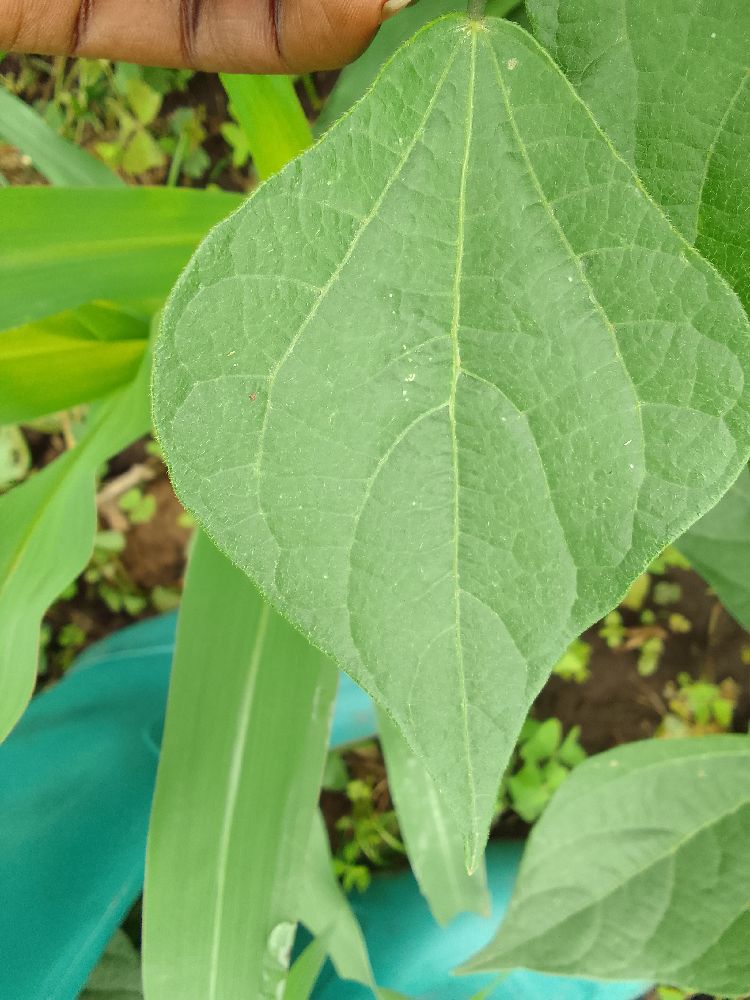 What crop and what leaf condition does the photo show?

common bean, healthy
